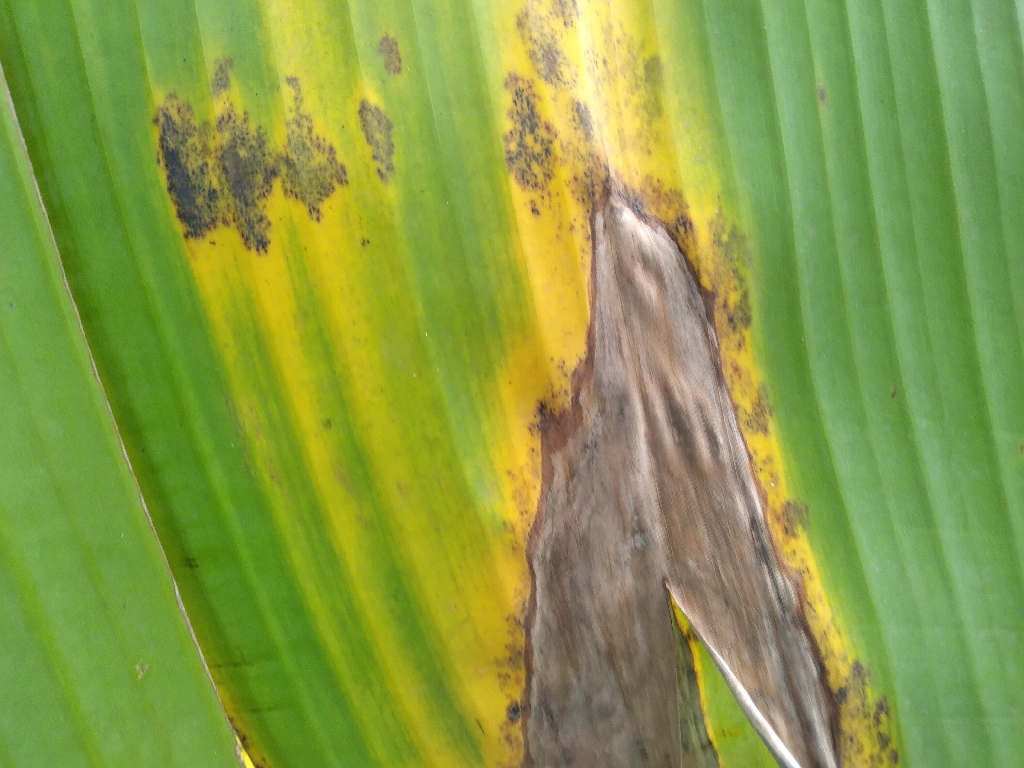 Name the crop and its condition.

banana, black sigatoka
